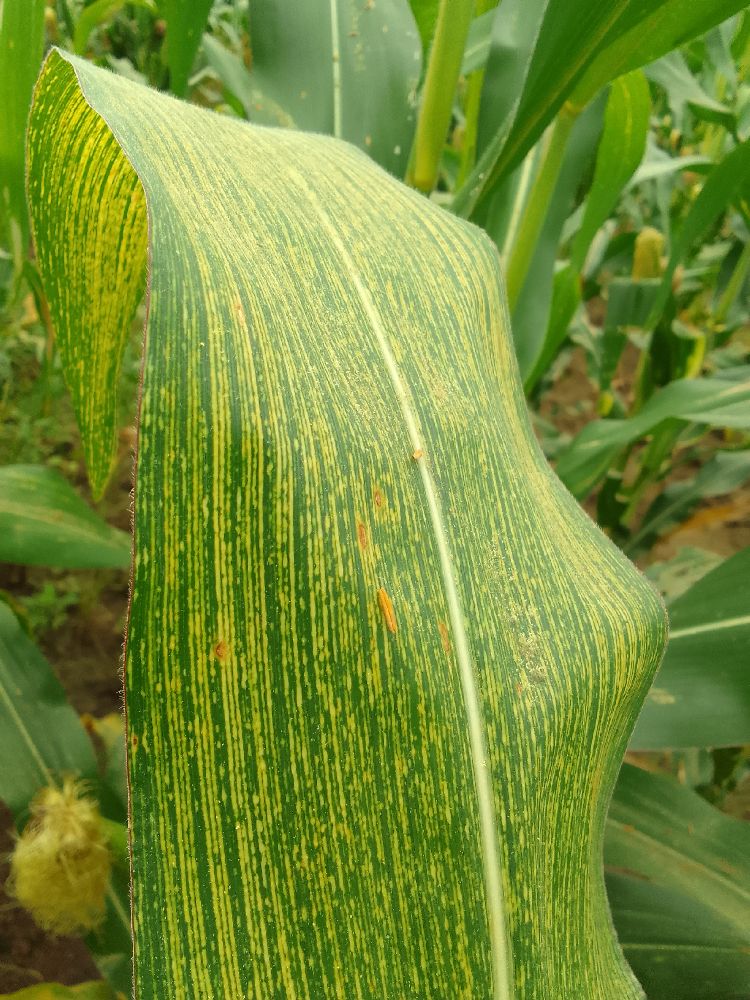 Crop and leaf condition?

maize, maize streak virus
